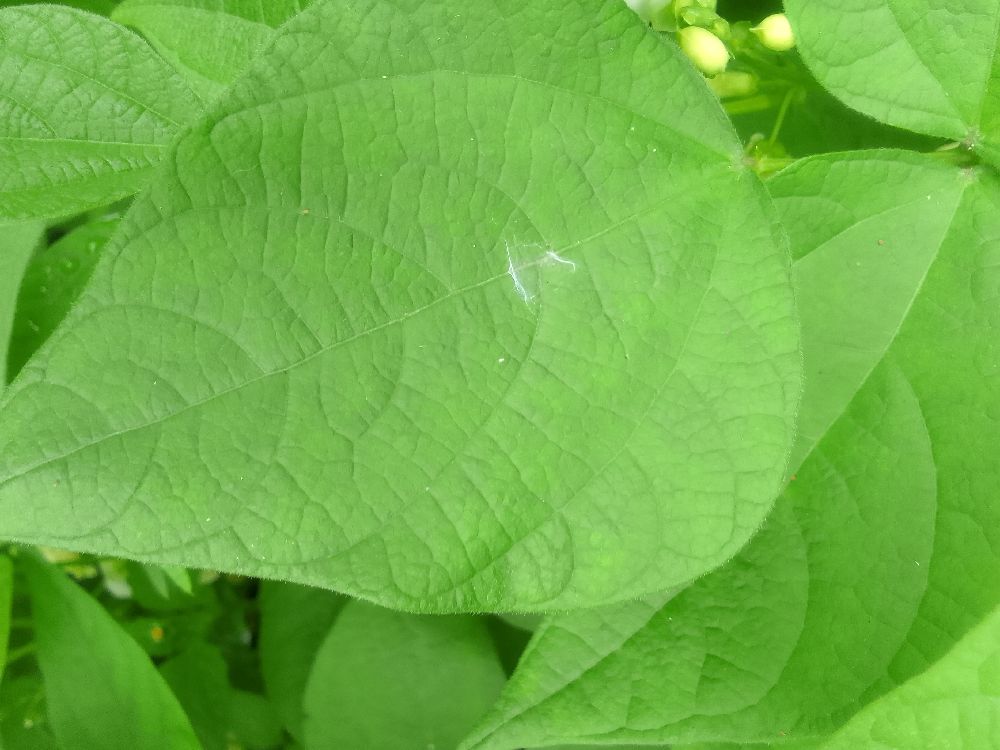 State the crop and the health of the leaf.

common bean, healthy
